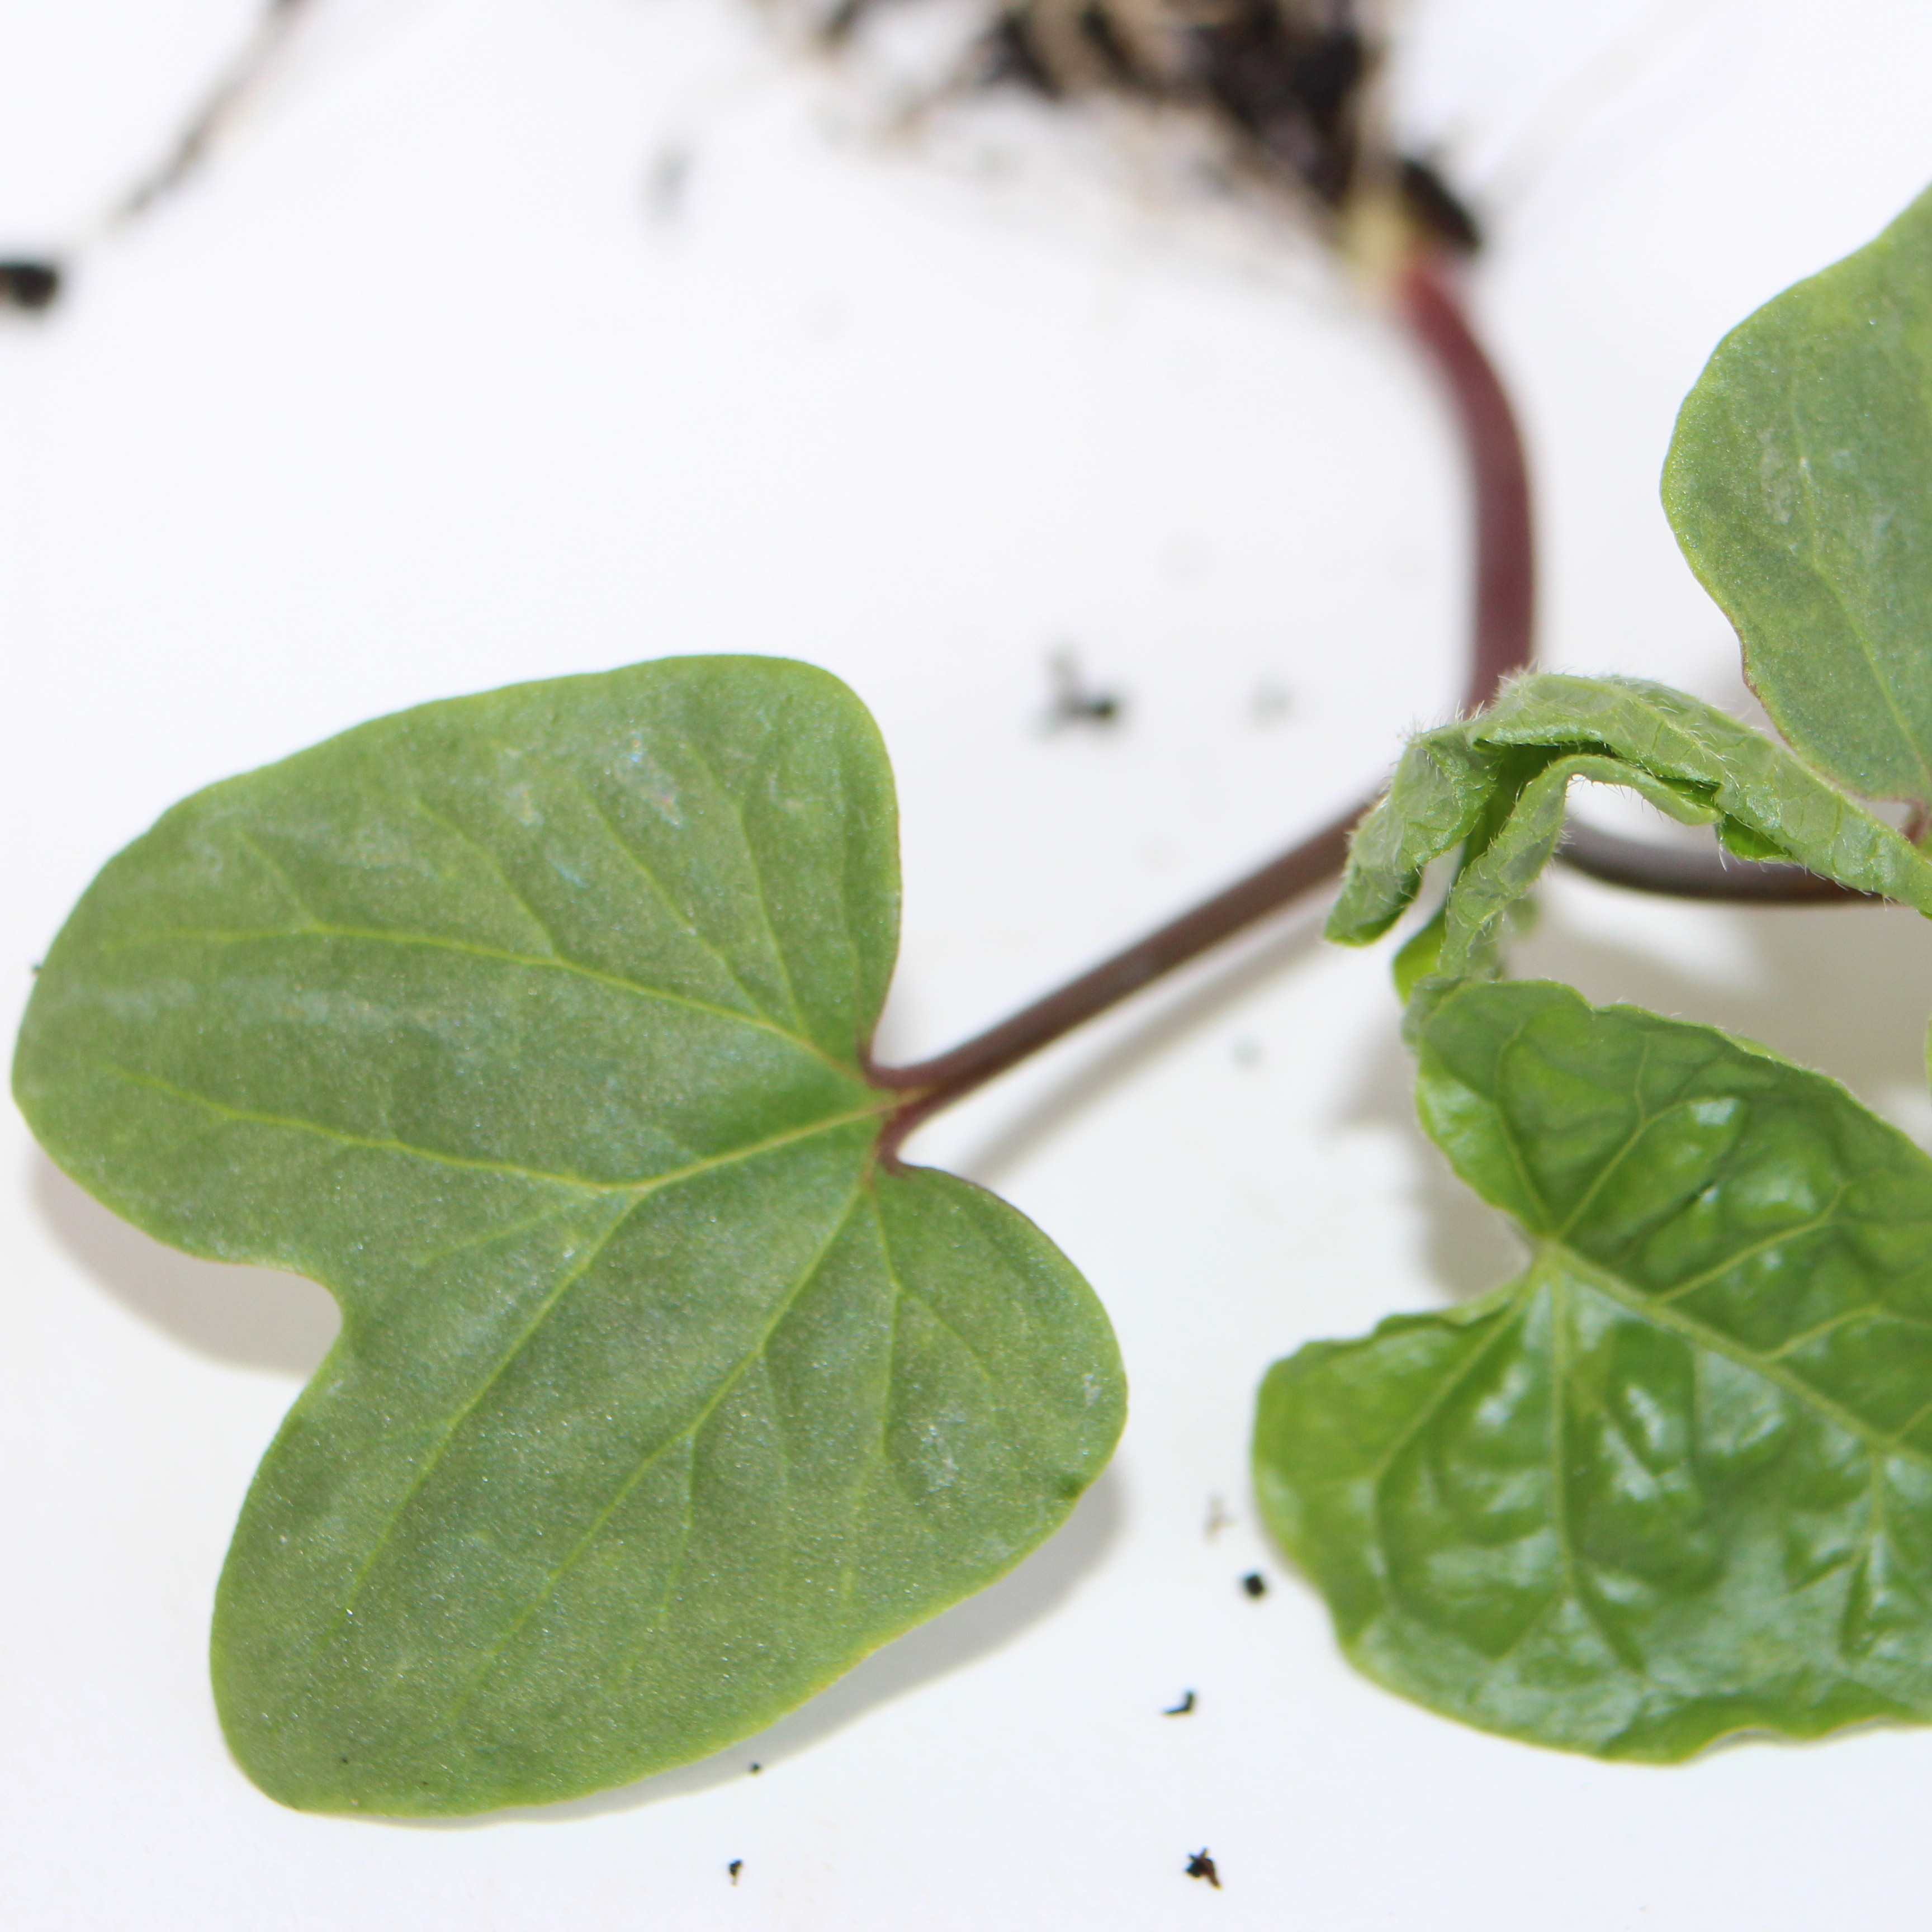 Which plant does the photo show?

Convolvulus arvensis
